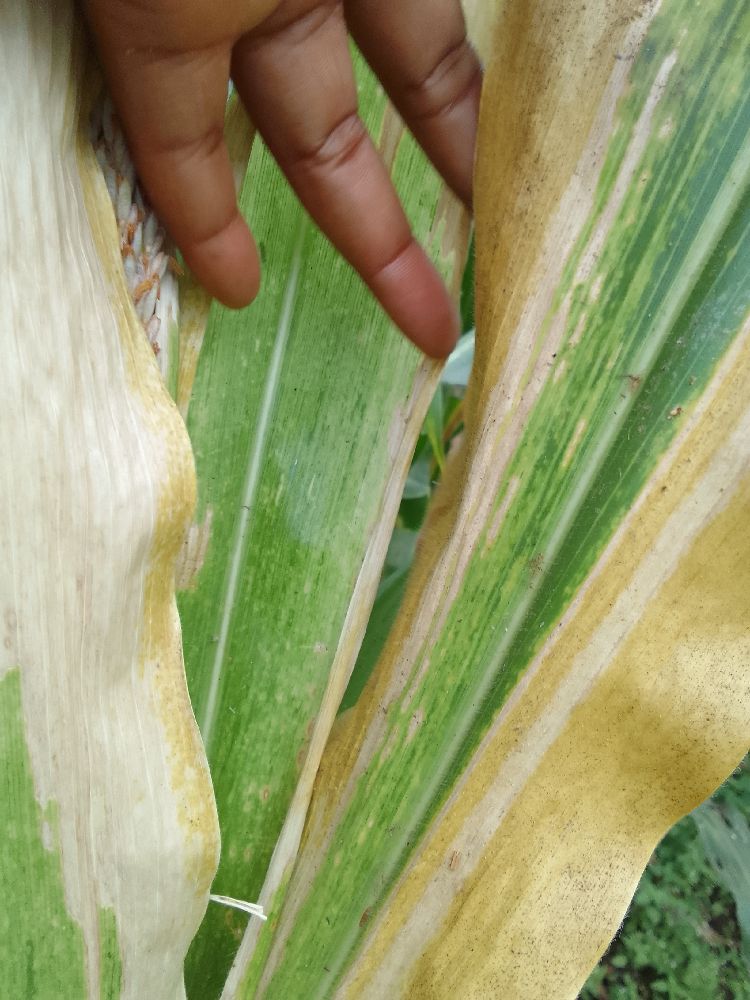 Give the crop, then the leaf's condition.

maize, maize lethal necrosis
